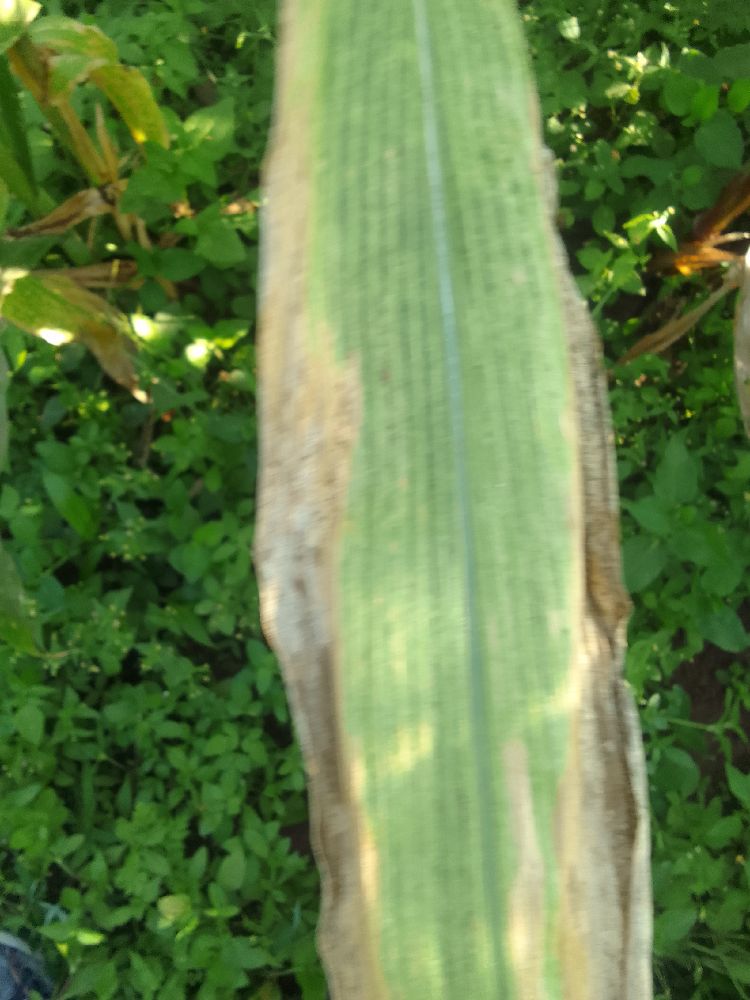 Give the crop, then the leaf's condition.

maize, maize lethal necrosis
